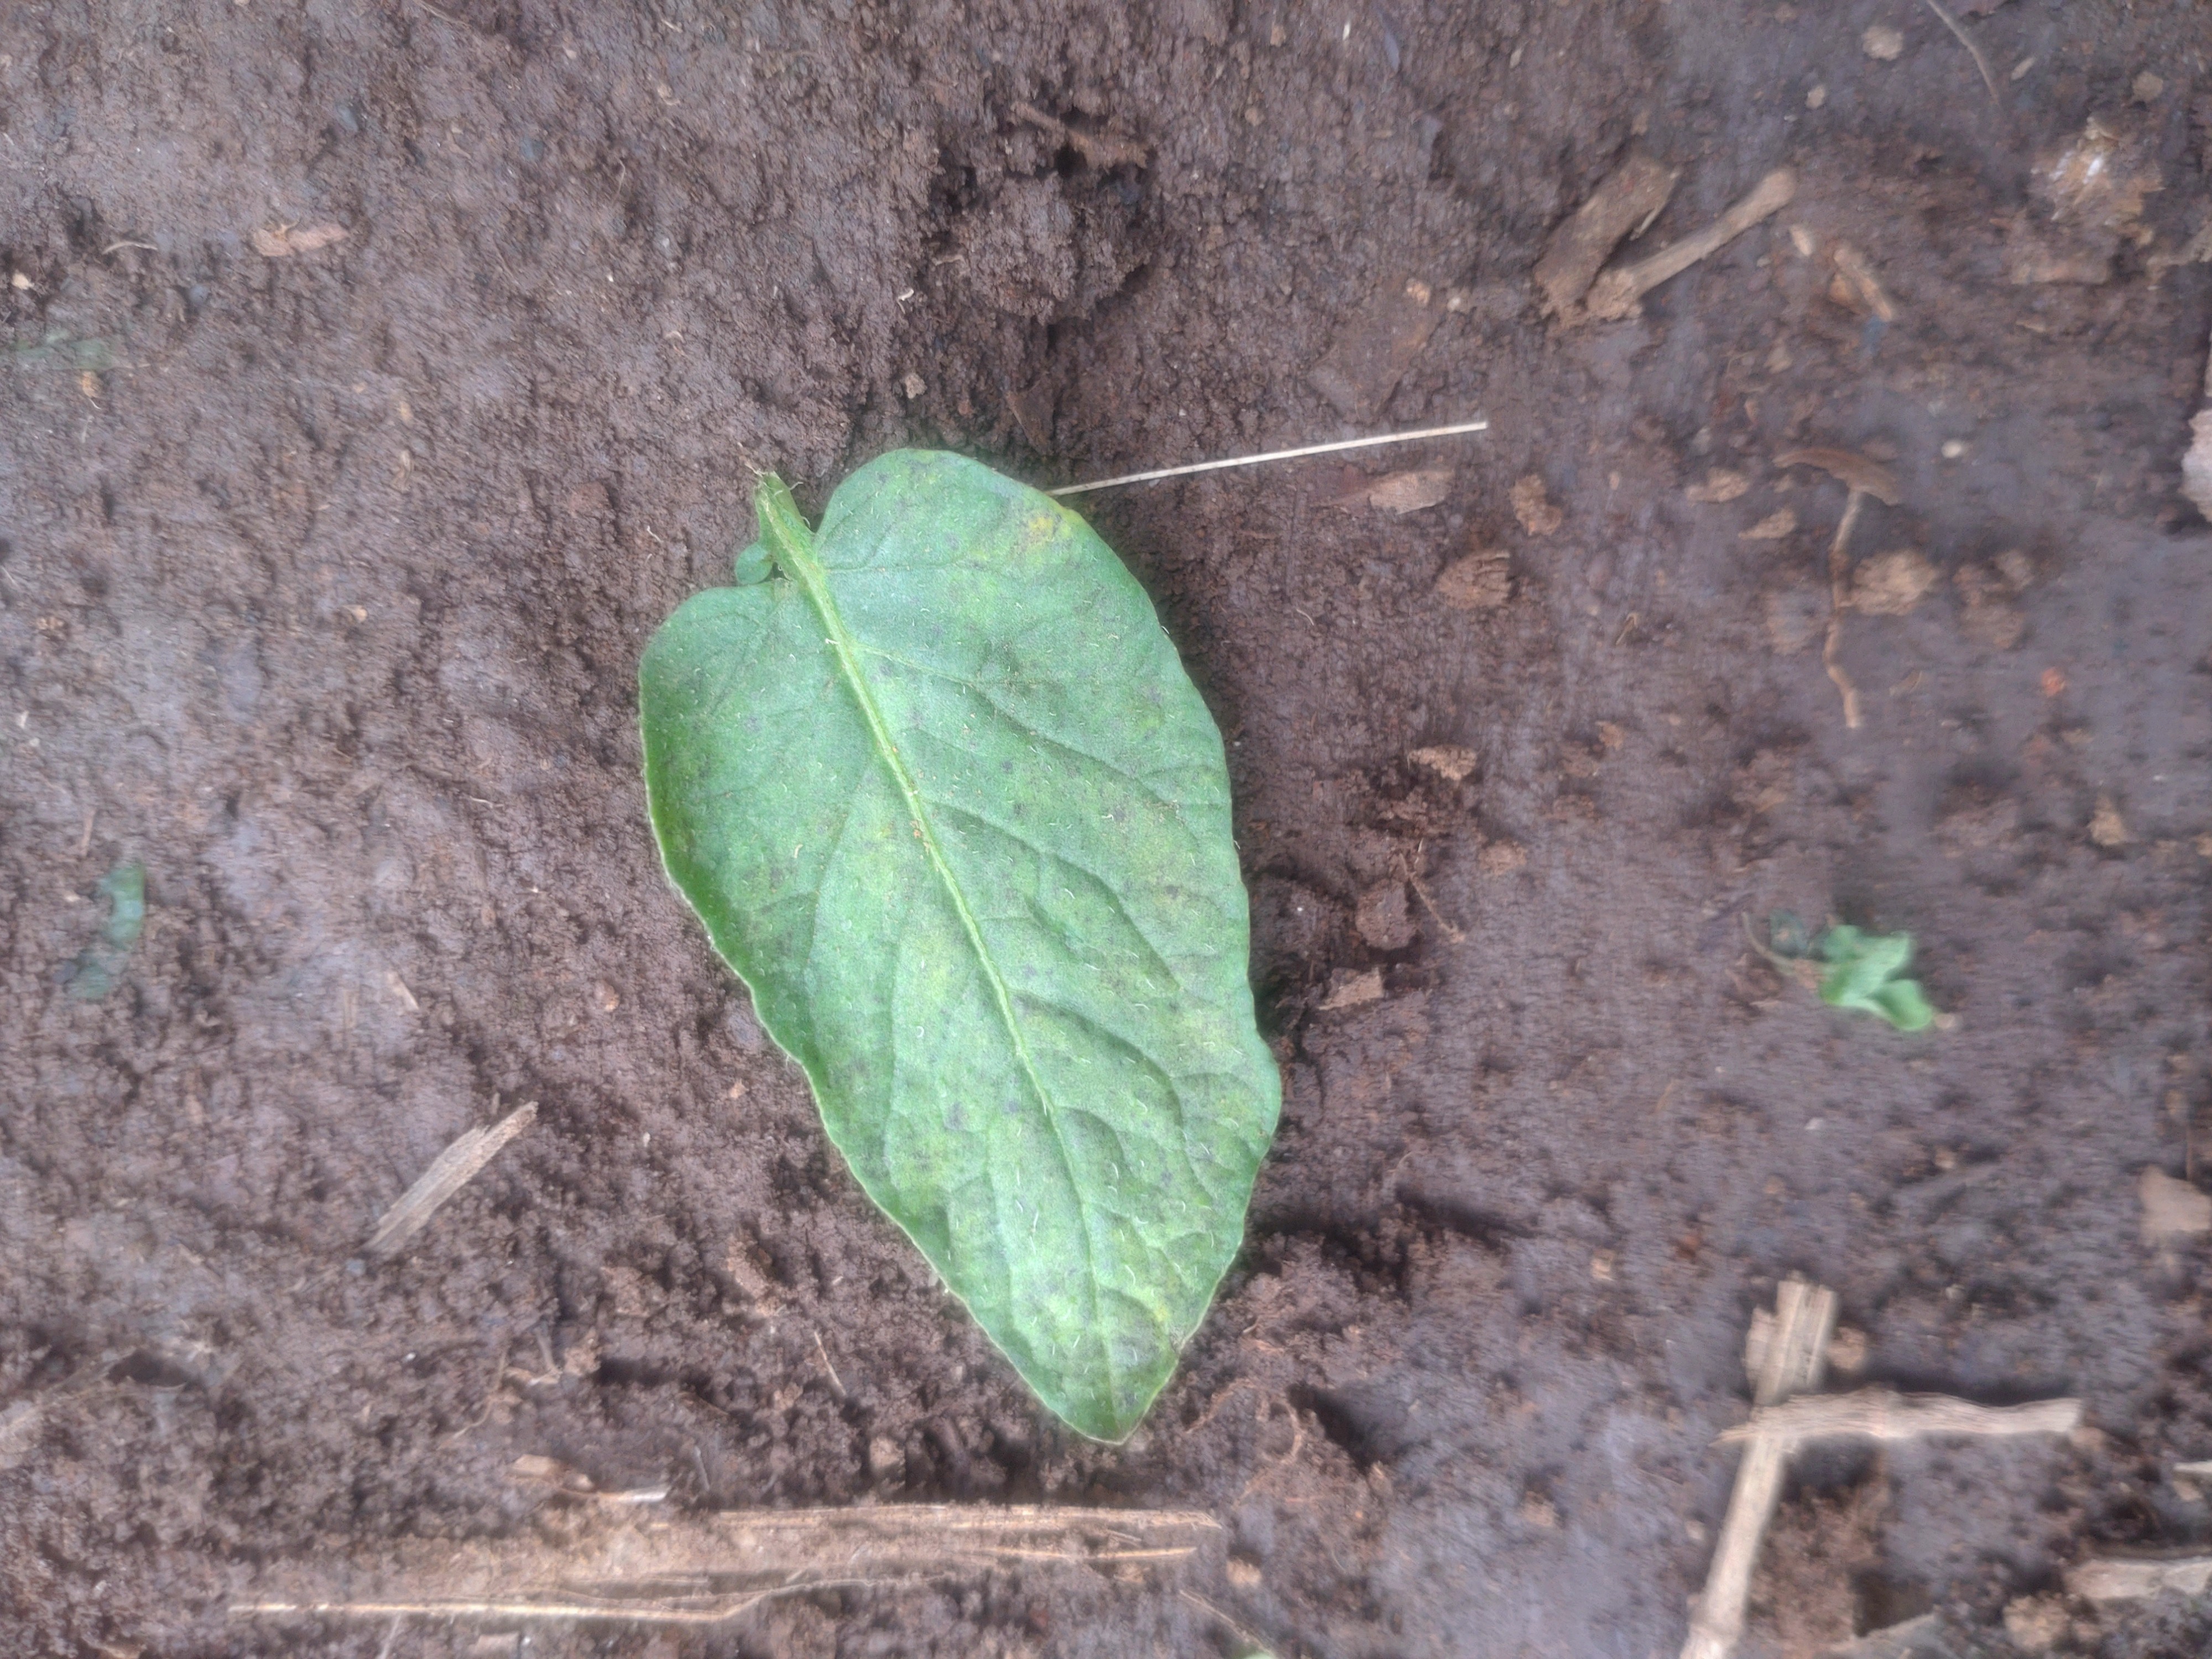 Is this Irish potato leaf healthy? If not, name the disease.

late blight
